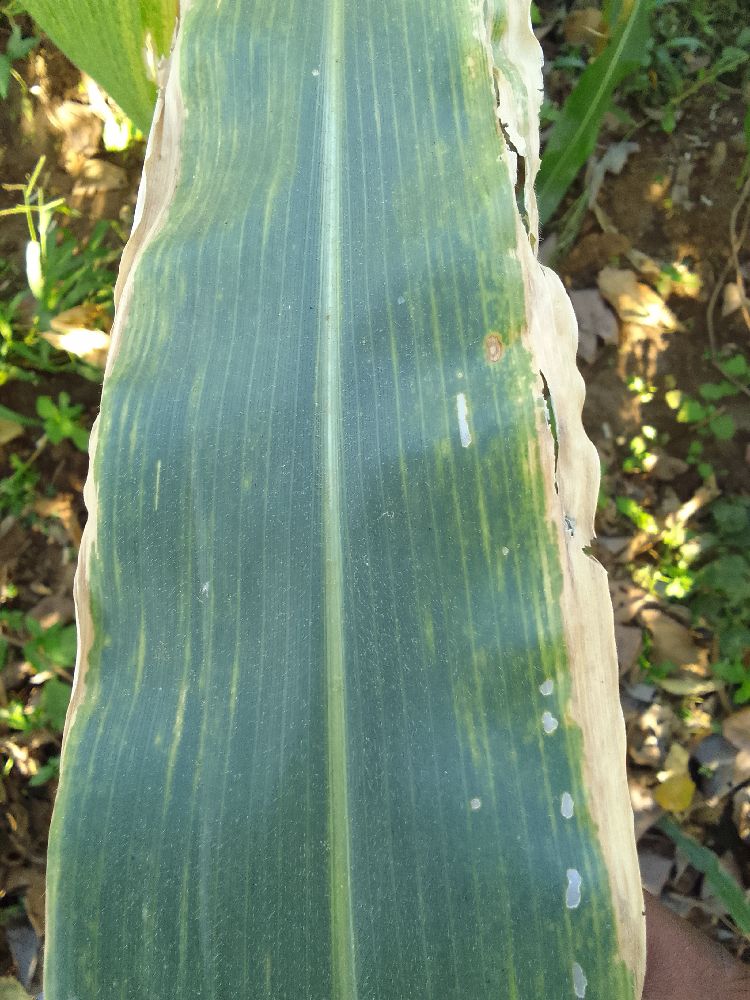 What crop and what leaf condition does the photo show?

maize, maize lethal necrosis
